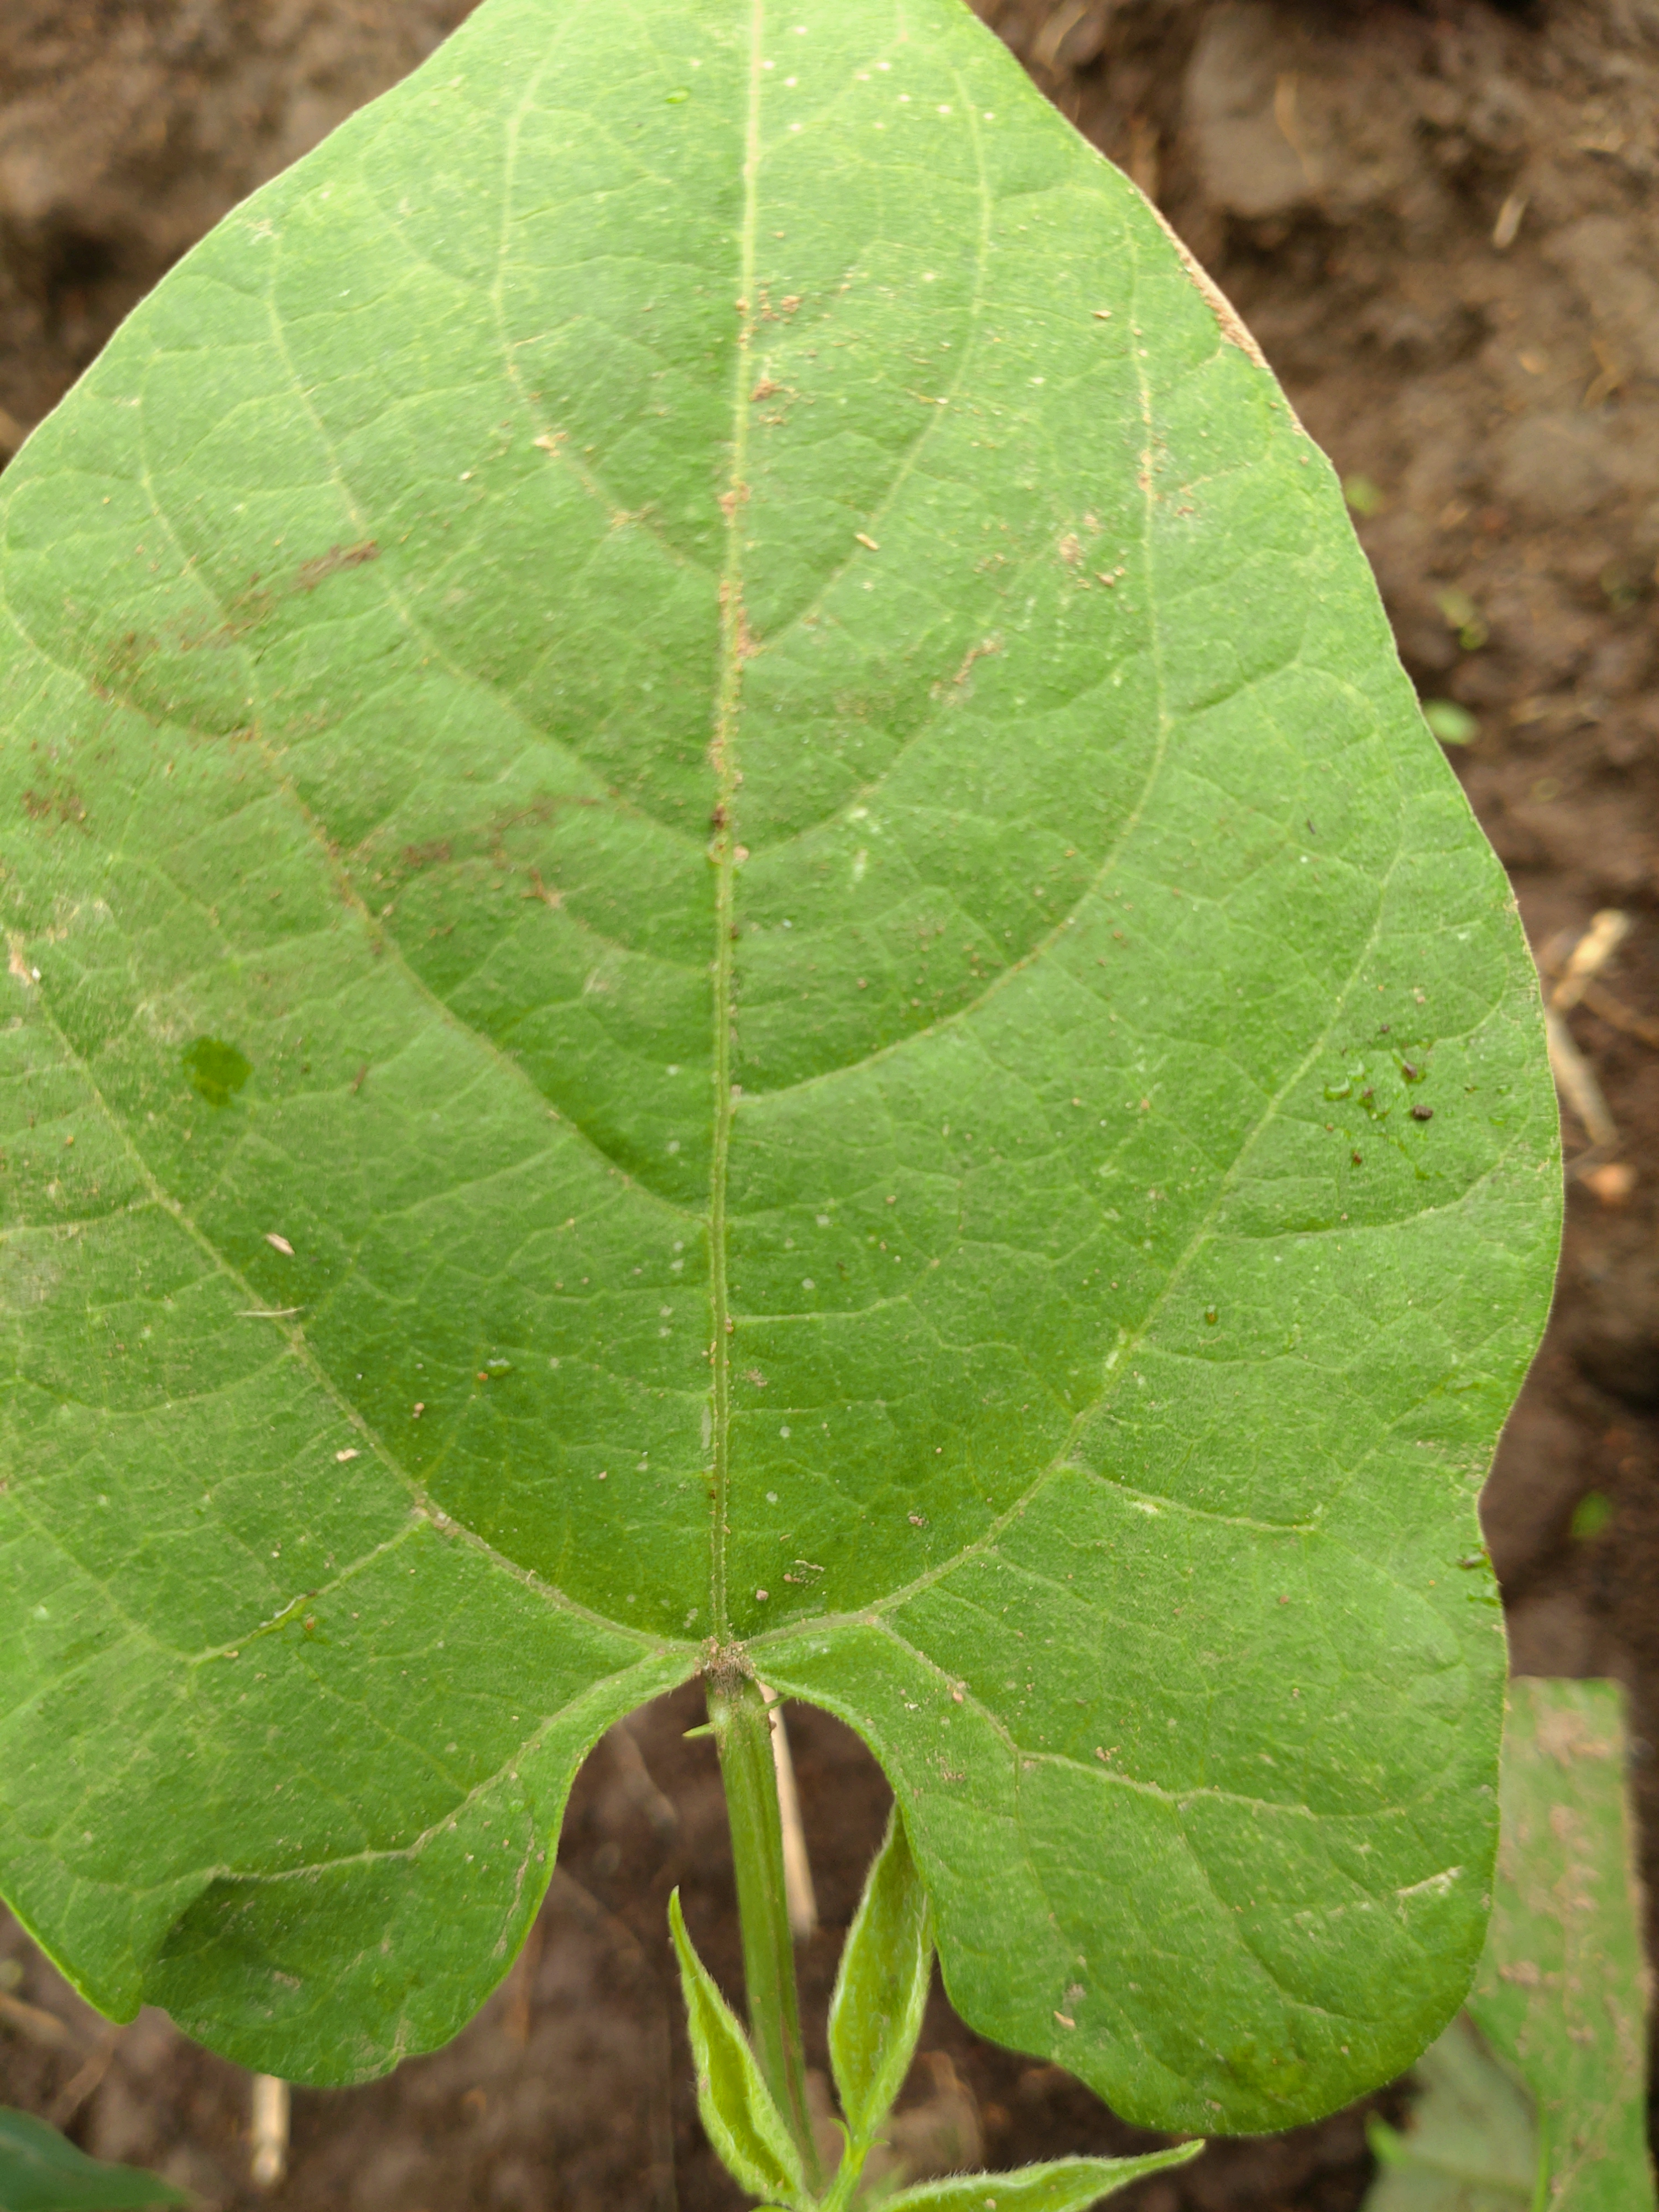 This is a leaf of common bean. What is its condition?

healthy
